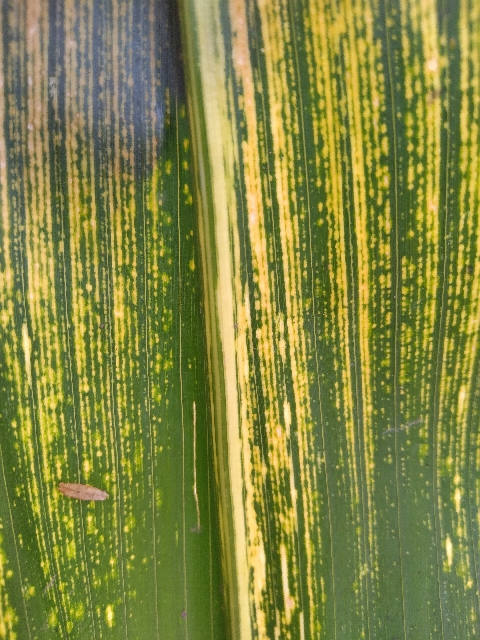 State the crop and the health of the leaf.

maize, maize streak virus
